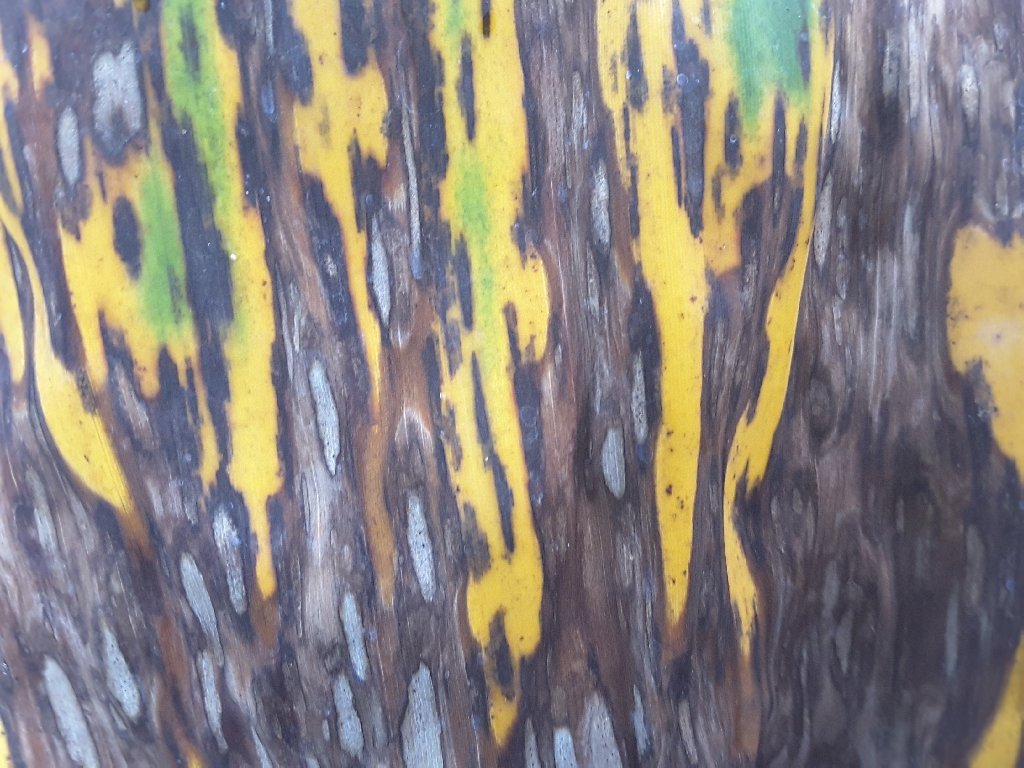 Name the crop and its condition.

banana, black sigatoka
